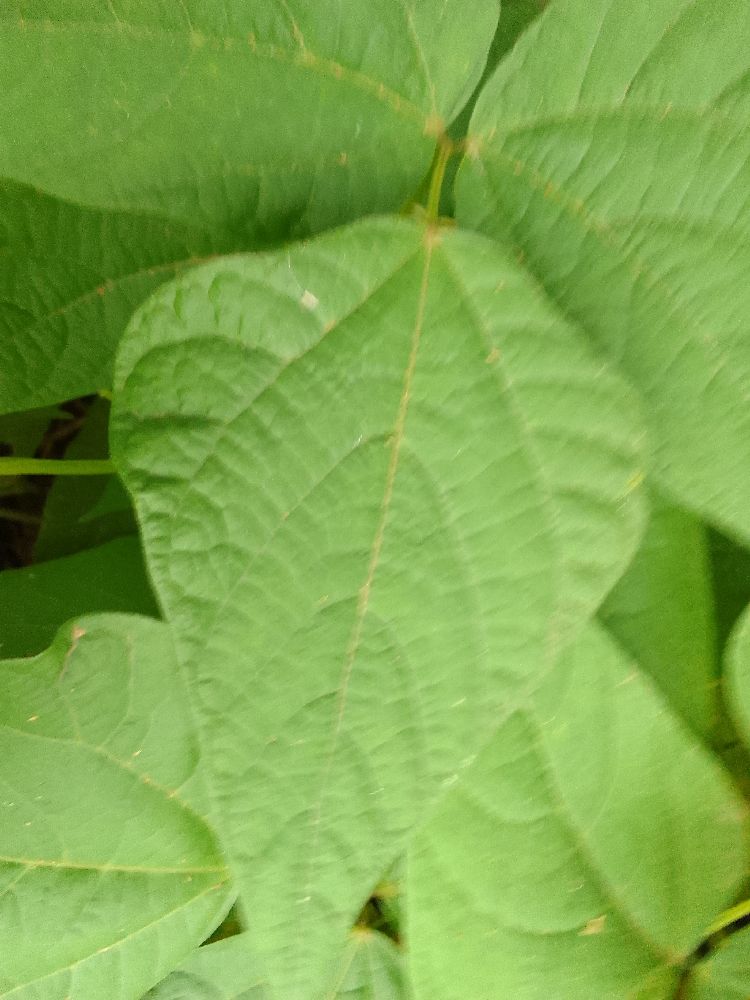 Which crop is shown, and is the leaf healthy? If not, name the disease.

common bean, healthy
